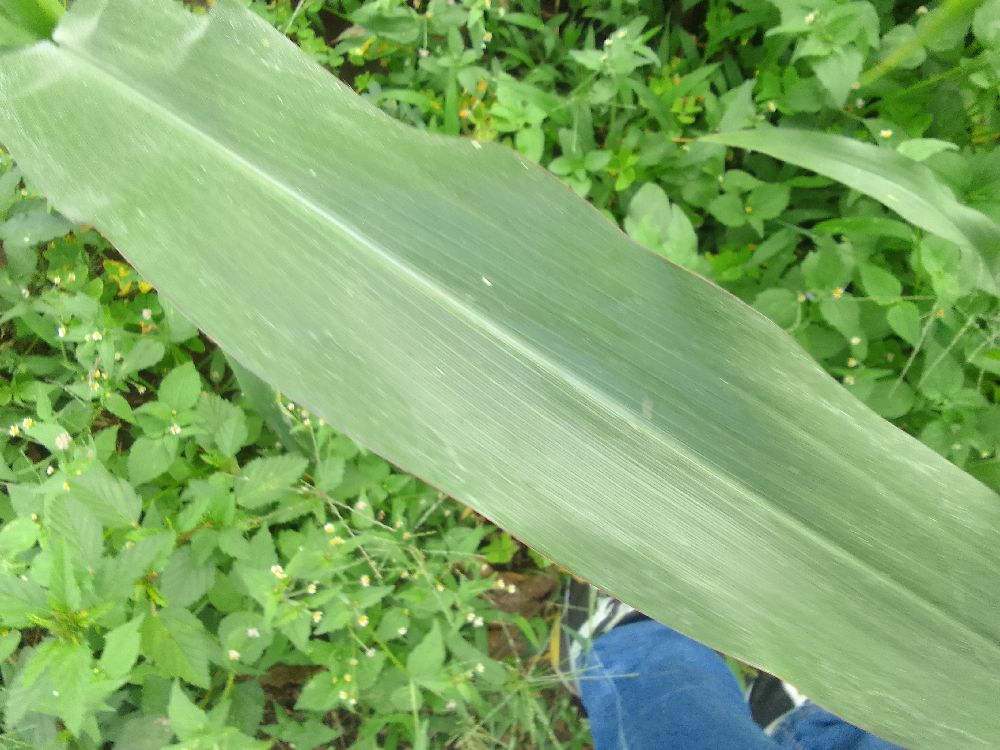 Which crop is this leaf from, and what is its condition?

maize, healthy
